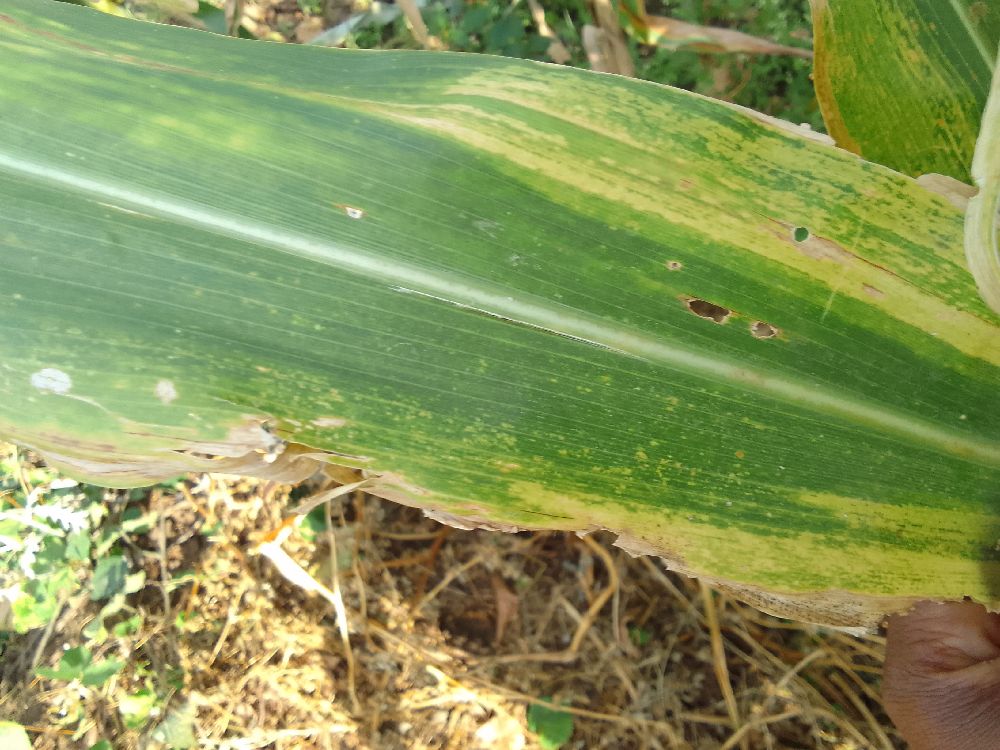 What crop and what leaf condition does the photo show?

maize, maize lethal necrosis
